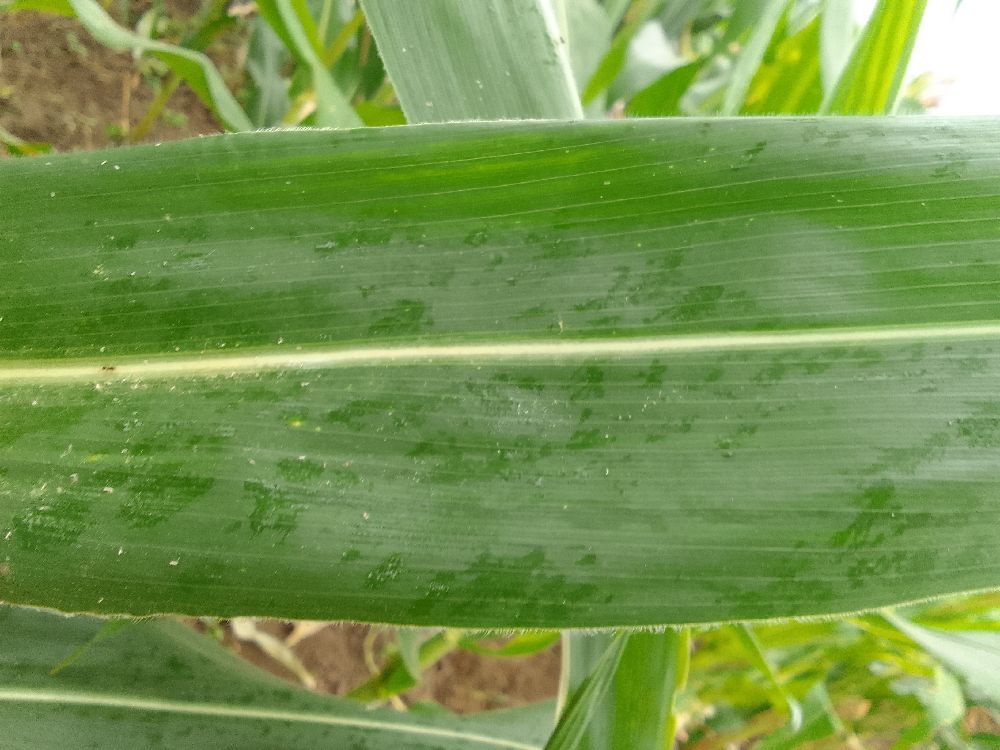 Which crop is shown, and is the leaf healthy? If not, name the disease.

maize, healthy
